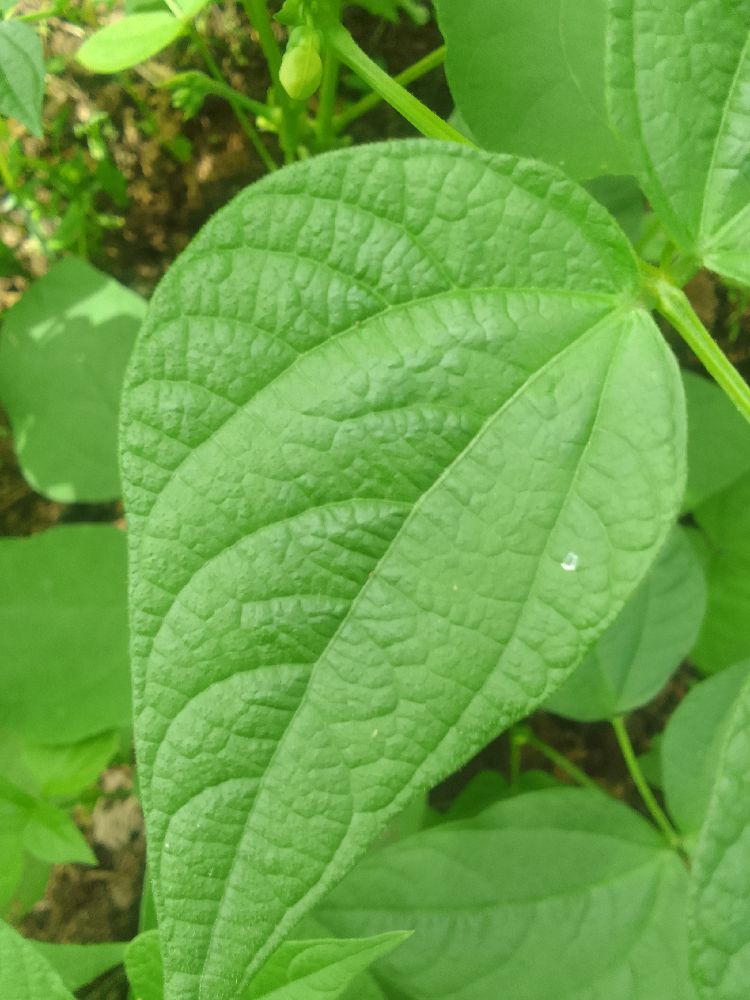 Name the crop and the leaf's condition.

common bean, healthy
